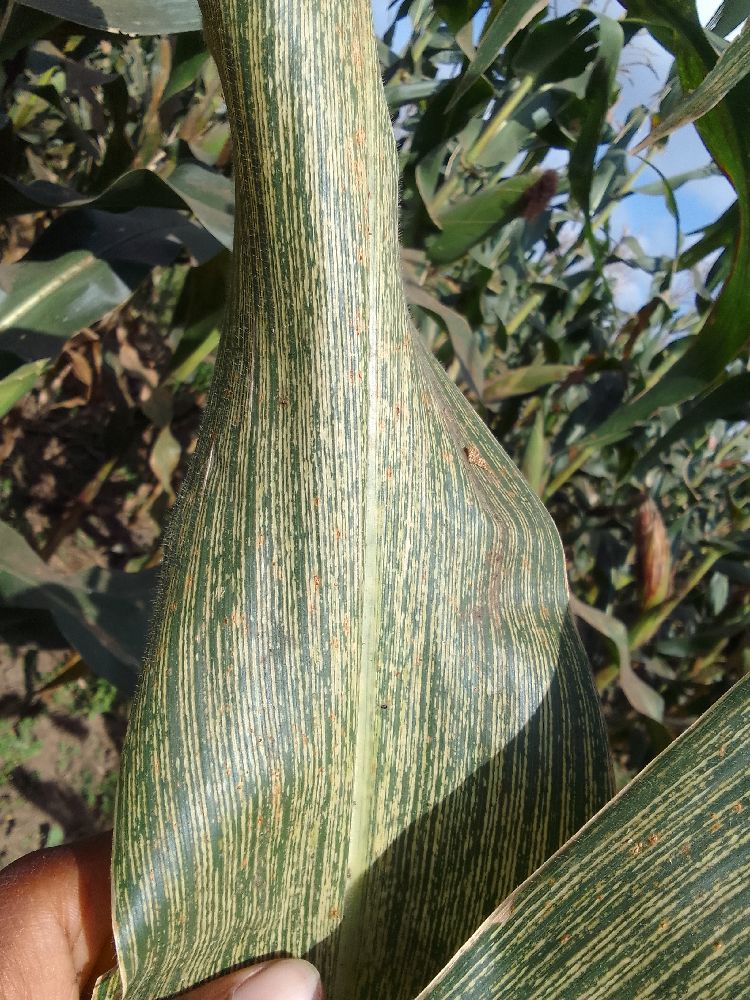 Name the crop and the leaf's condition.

maize, maize streak virus
